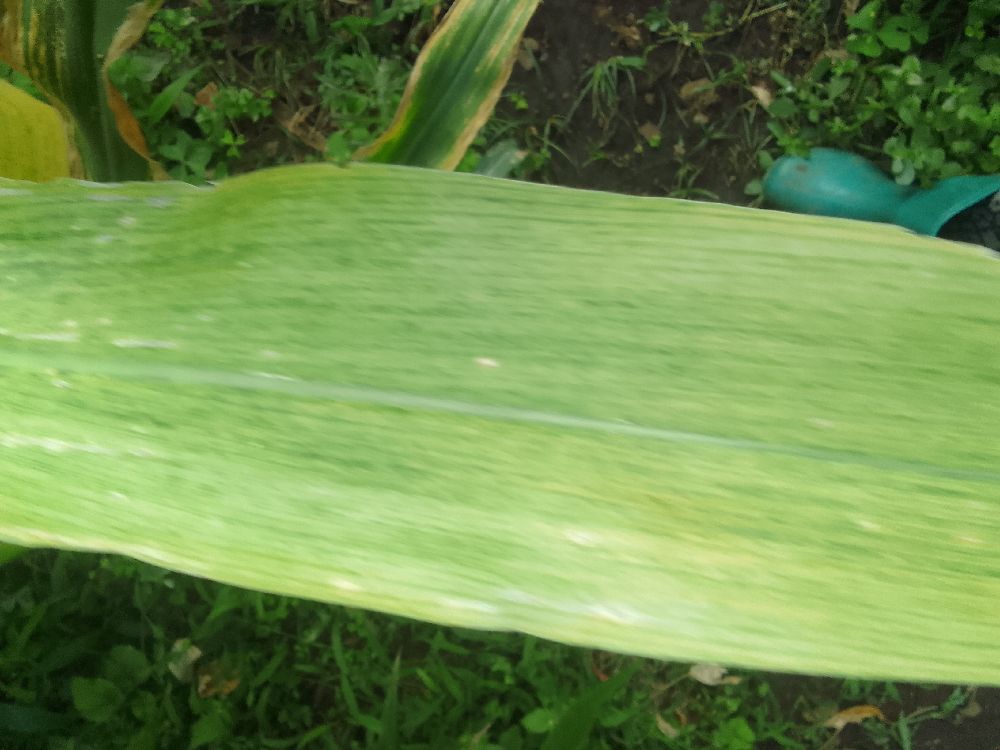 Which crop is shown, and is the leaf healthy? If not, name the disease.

maize, maize lethal necrosis
